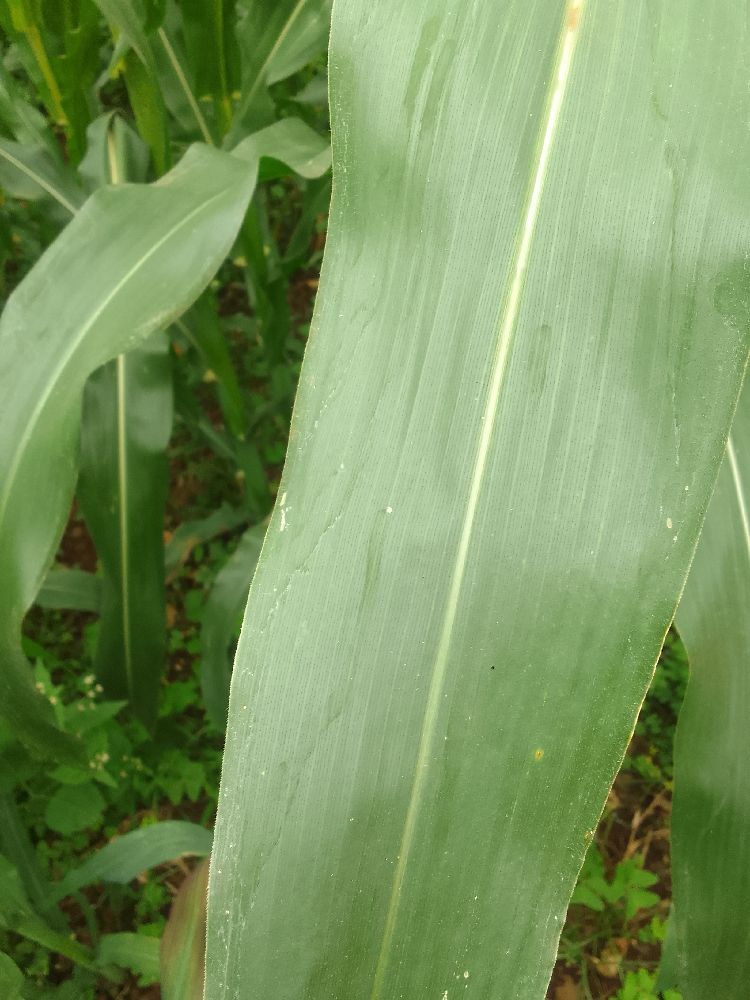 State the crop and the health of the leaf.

maize, healthy
